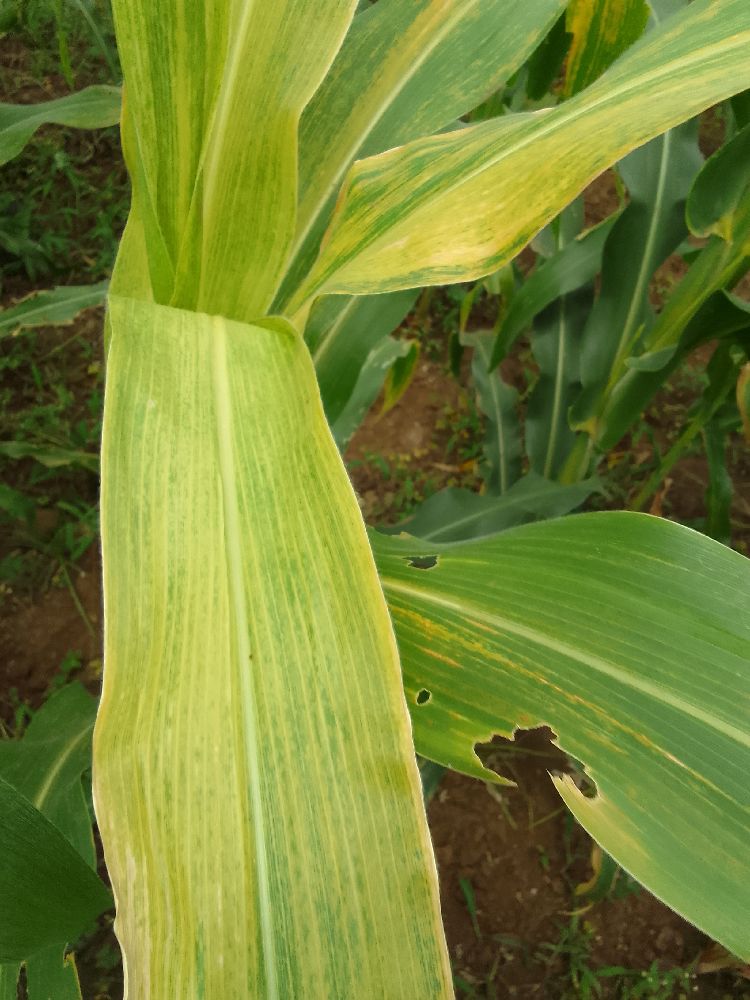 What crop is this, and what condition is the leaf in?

maize, maize lethal necrosis
